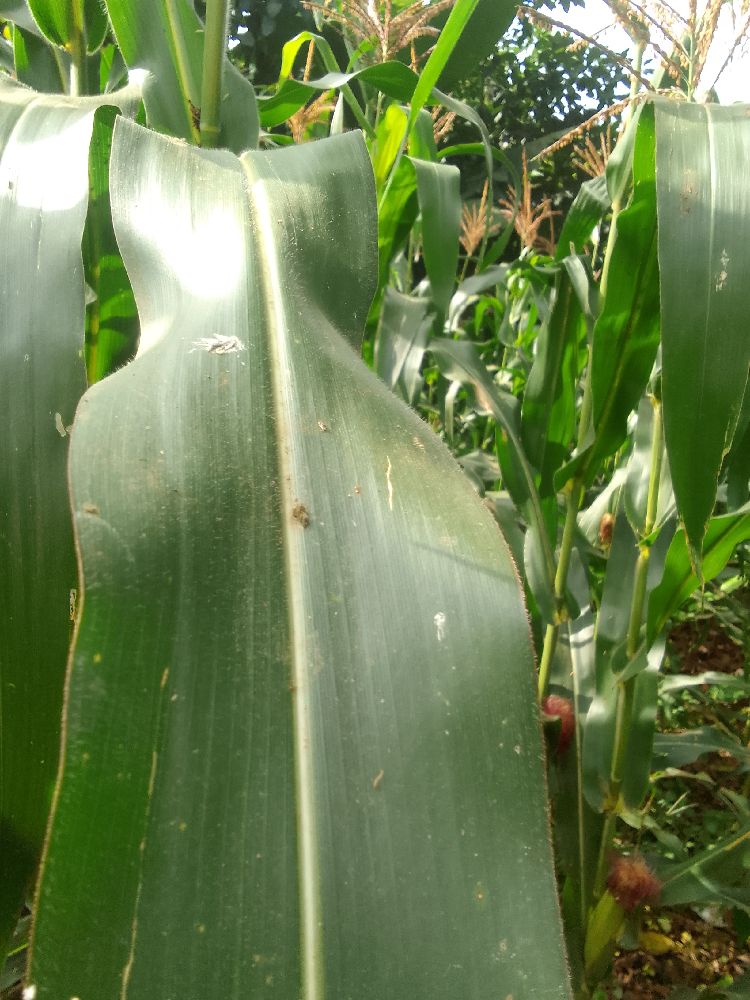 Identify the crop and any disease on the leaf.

maize, healthy
